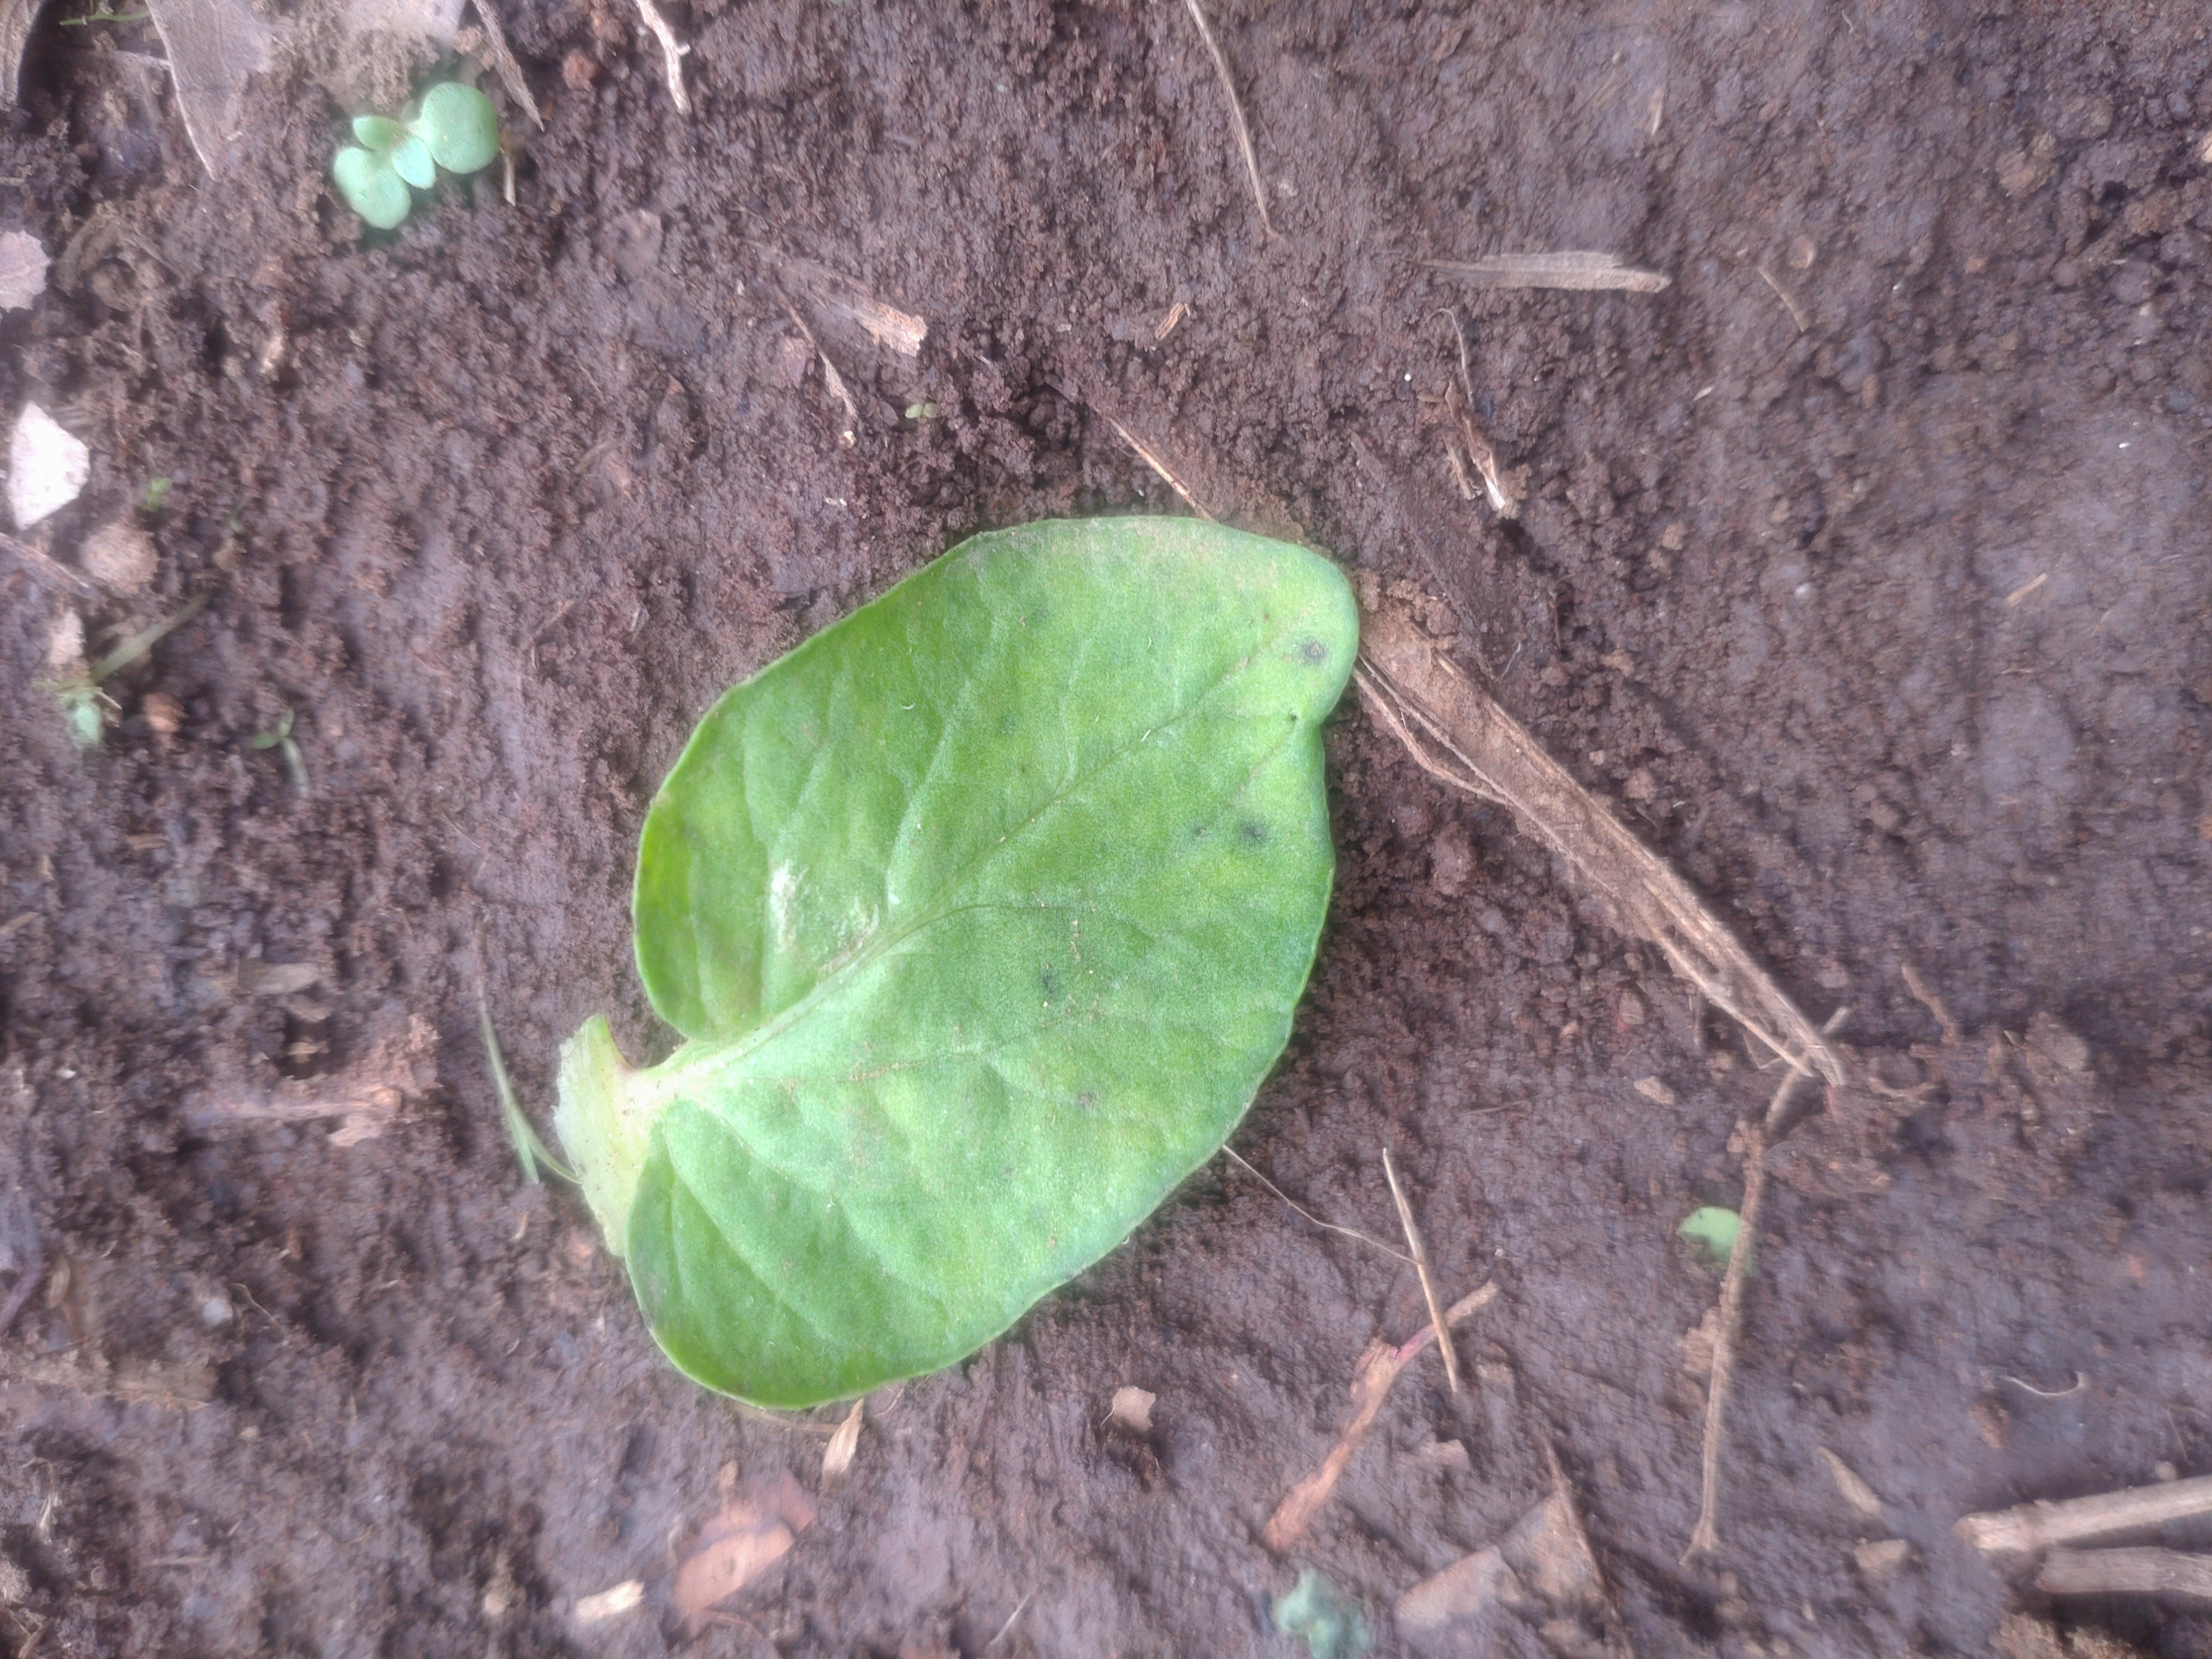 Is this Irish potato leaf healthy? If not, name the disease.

late blight
